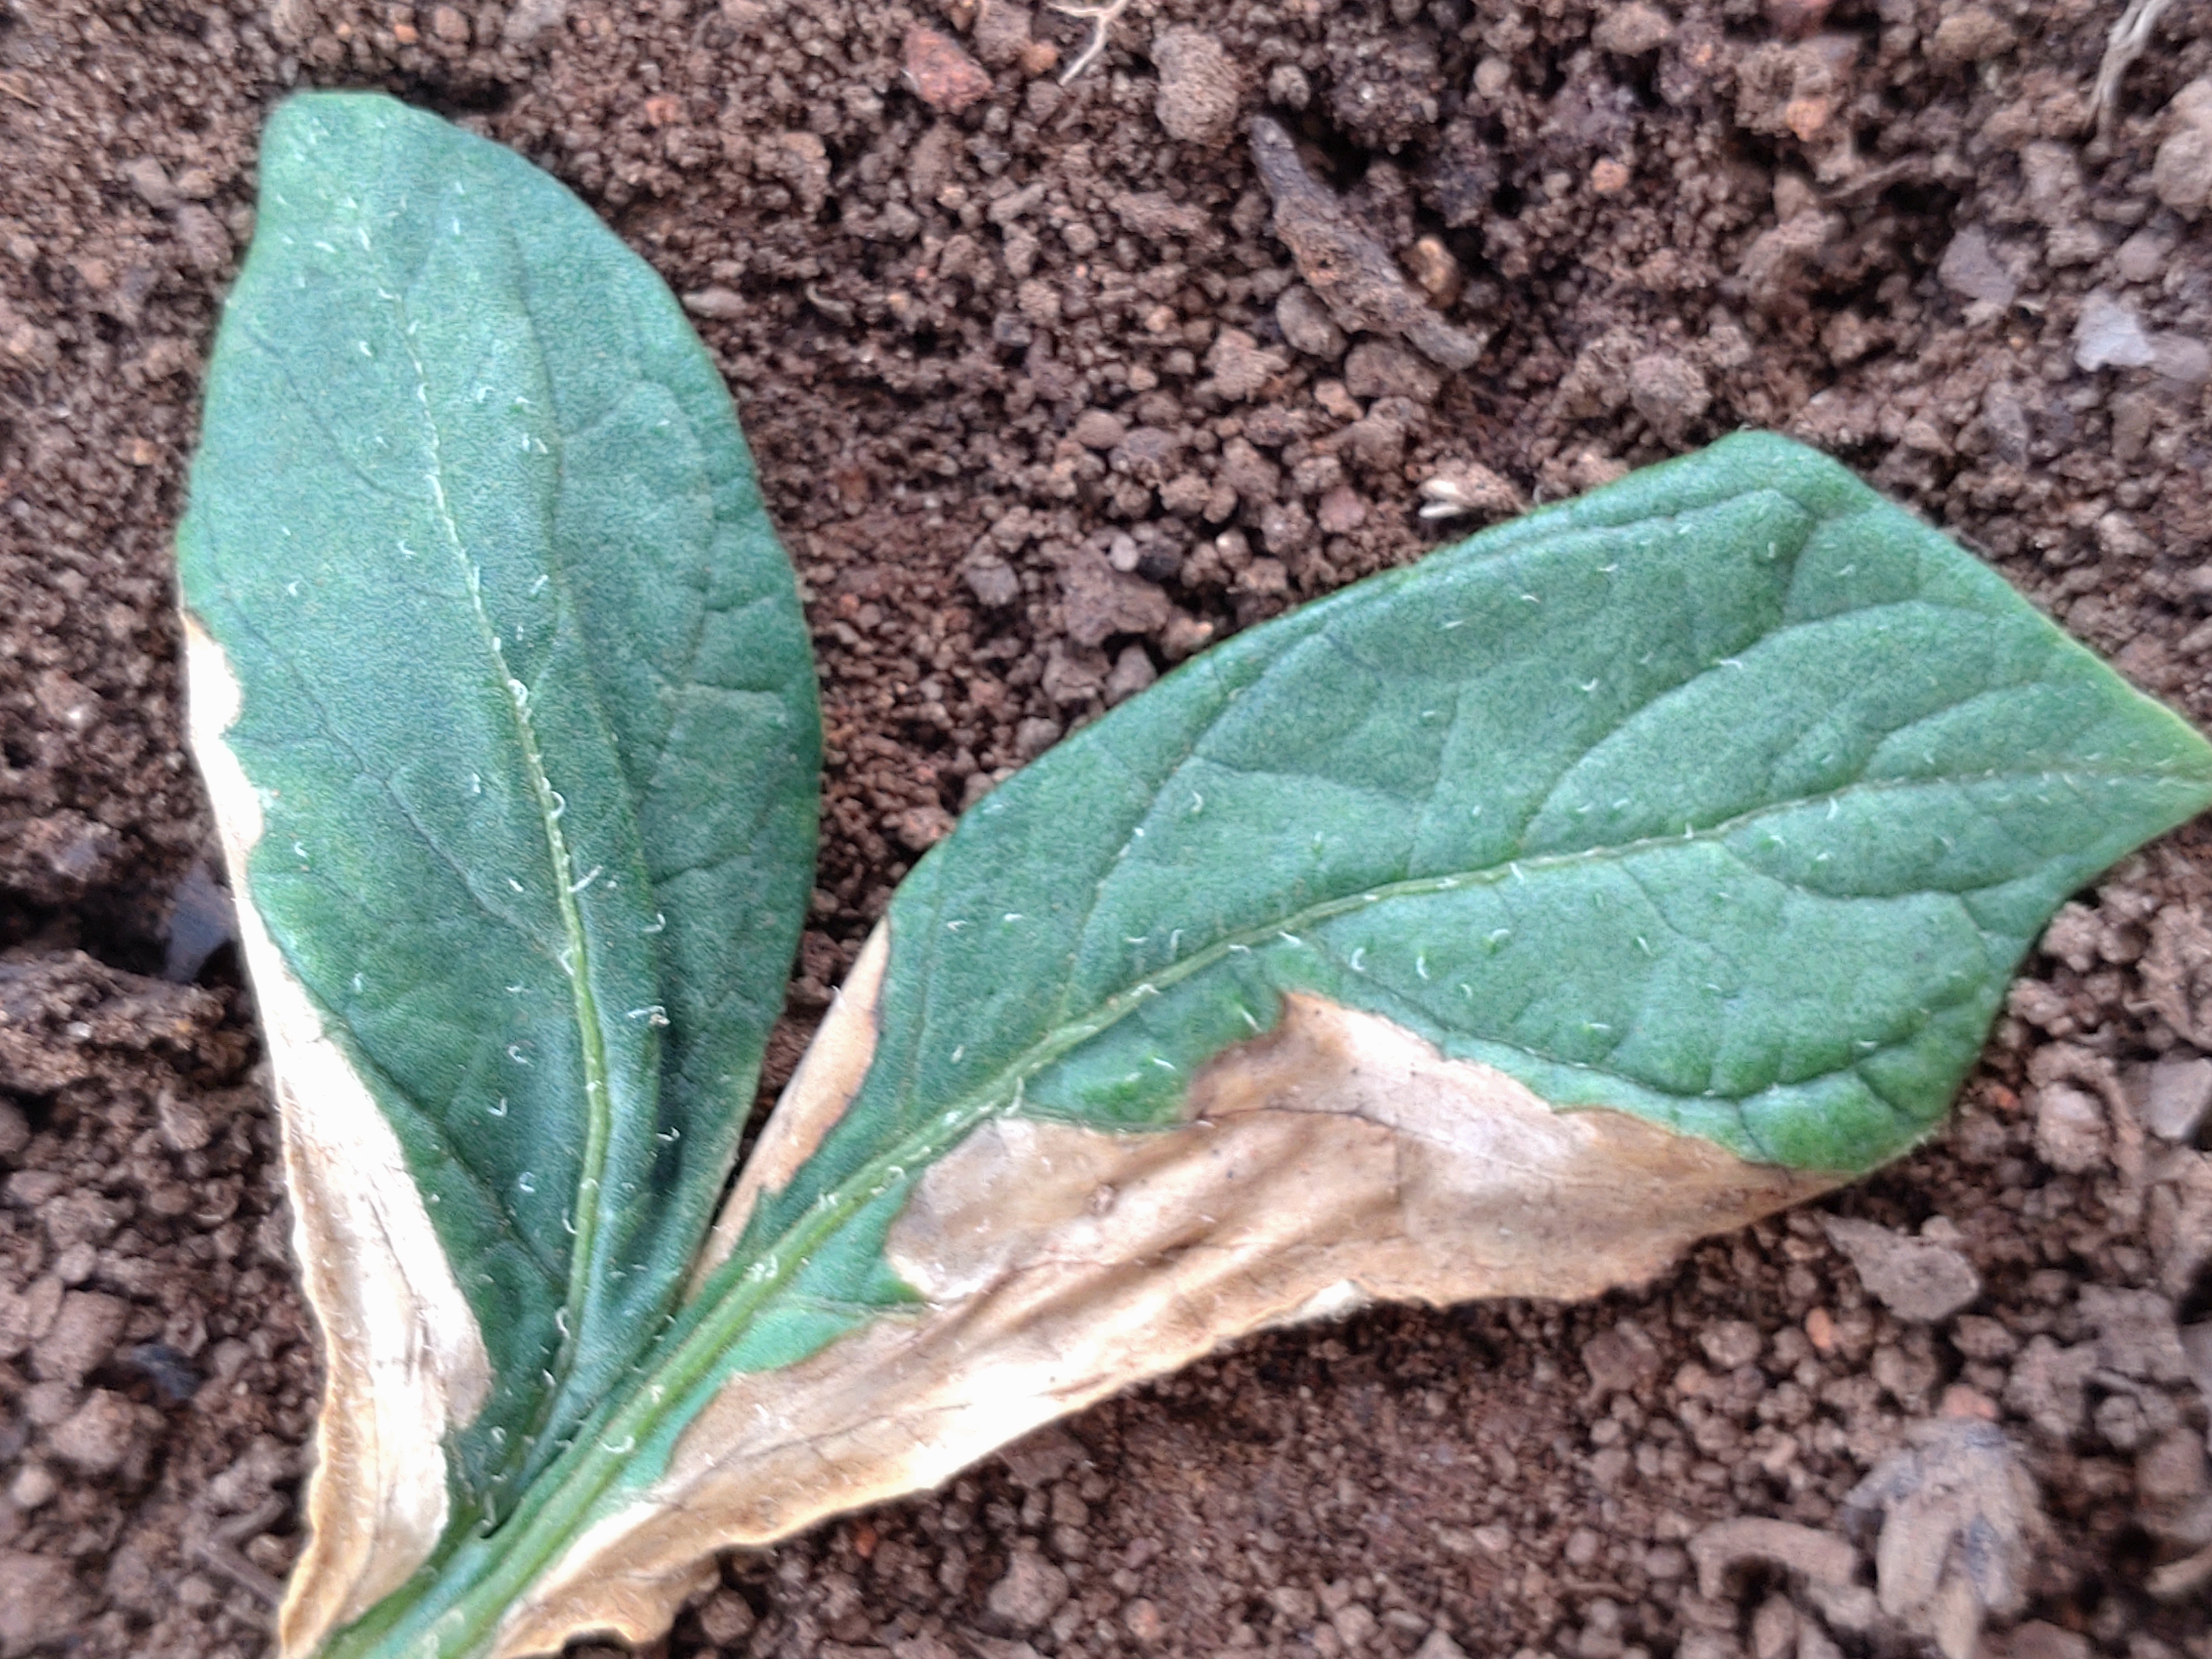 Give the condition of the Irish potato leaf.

early blight
